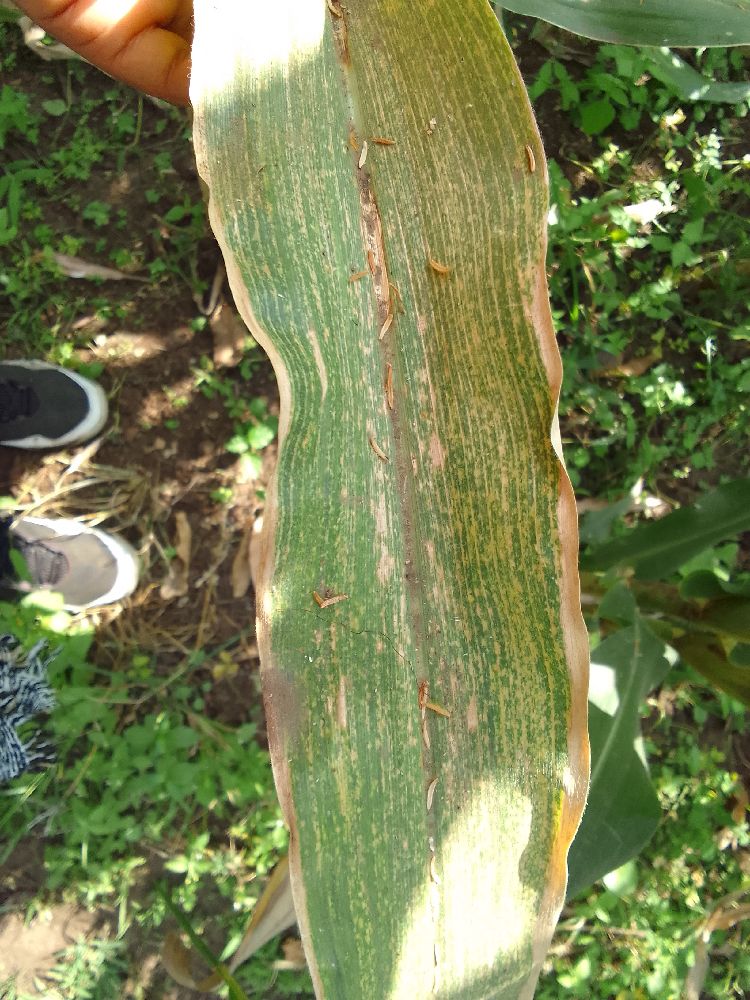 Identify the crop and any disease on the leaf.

maize, maize lethal necrosis
